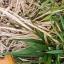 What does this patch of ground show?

grass
